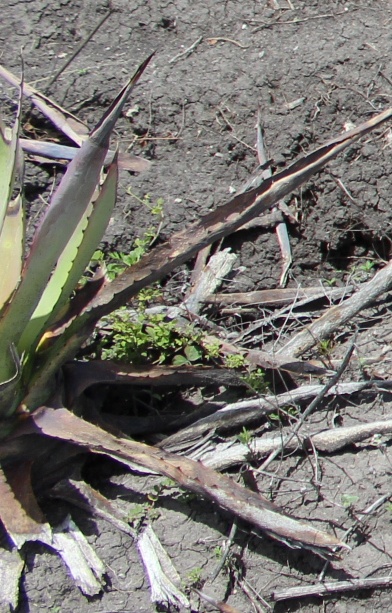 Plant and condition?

agave, sick
